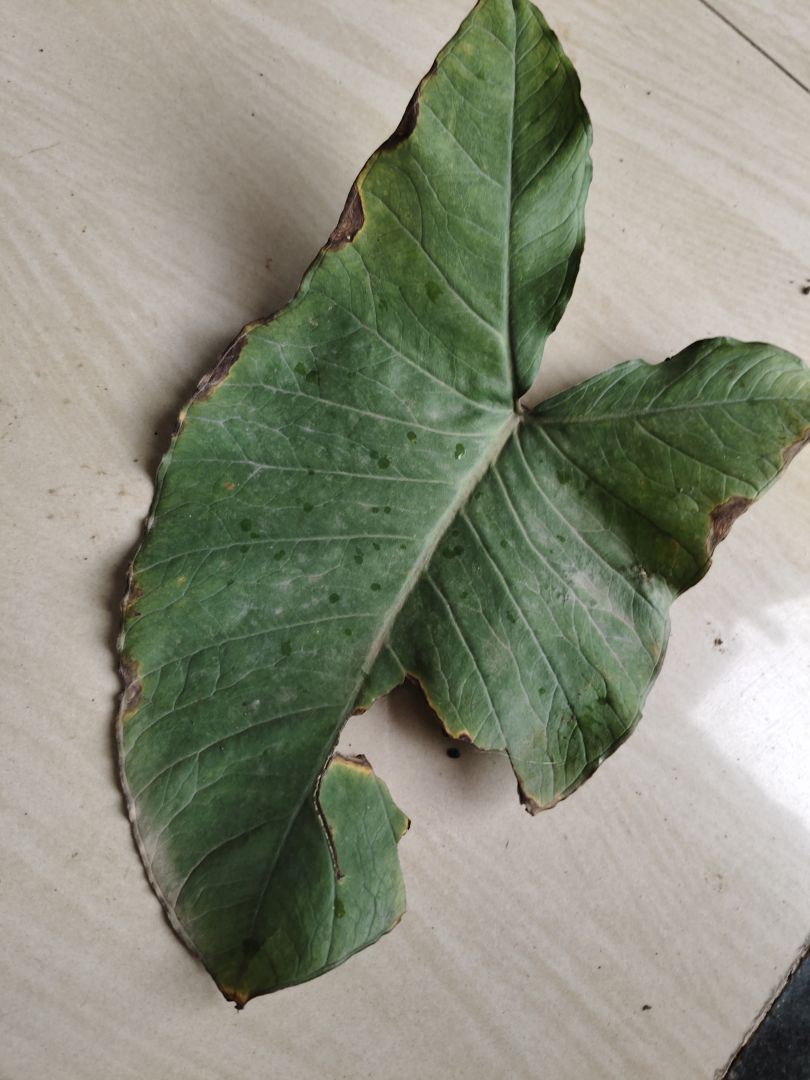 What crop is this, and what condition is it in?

taro, leaf blight
